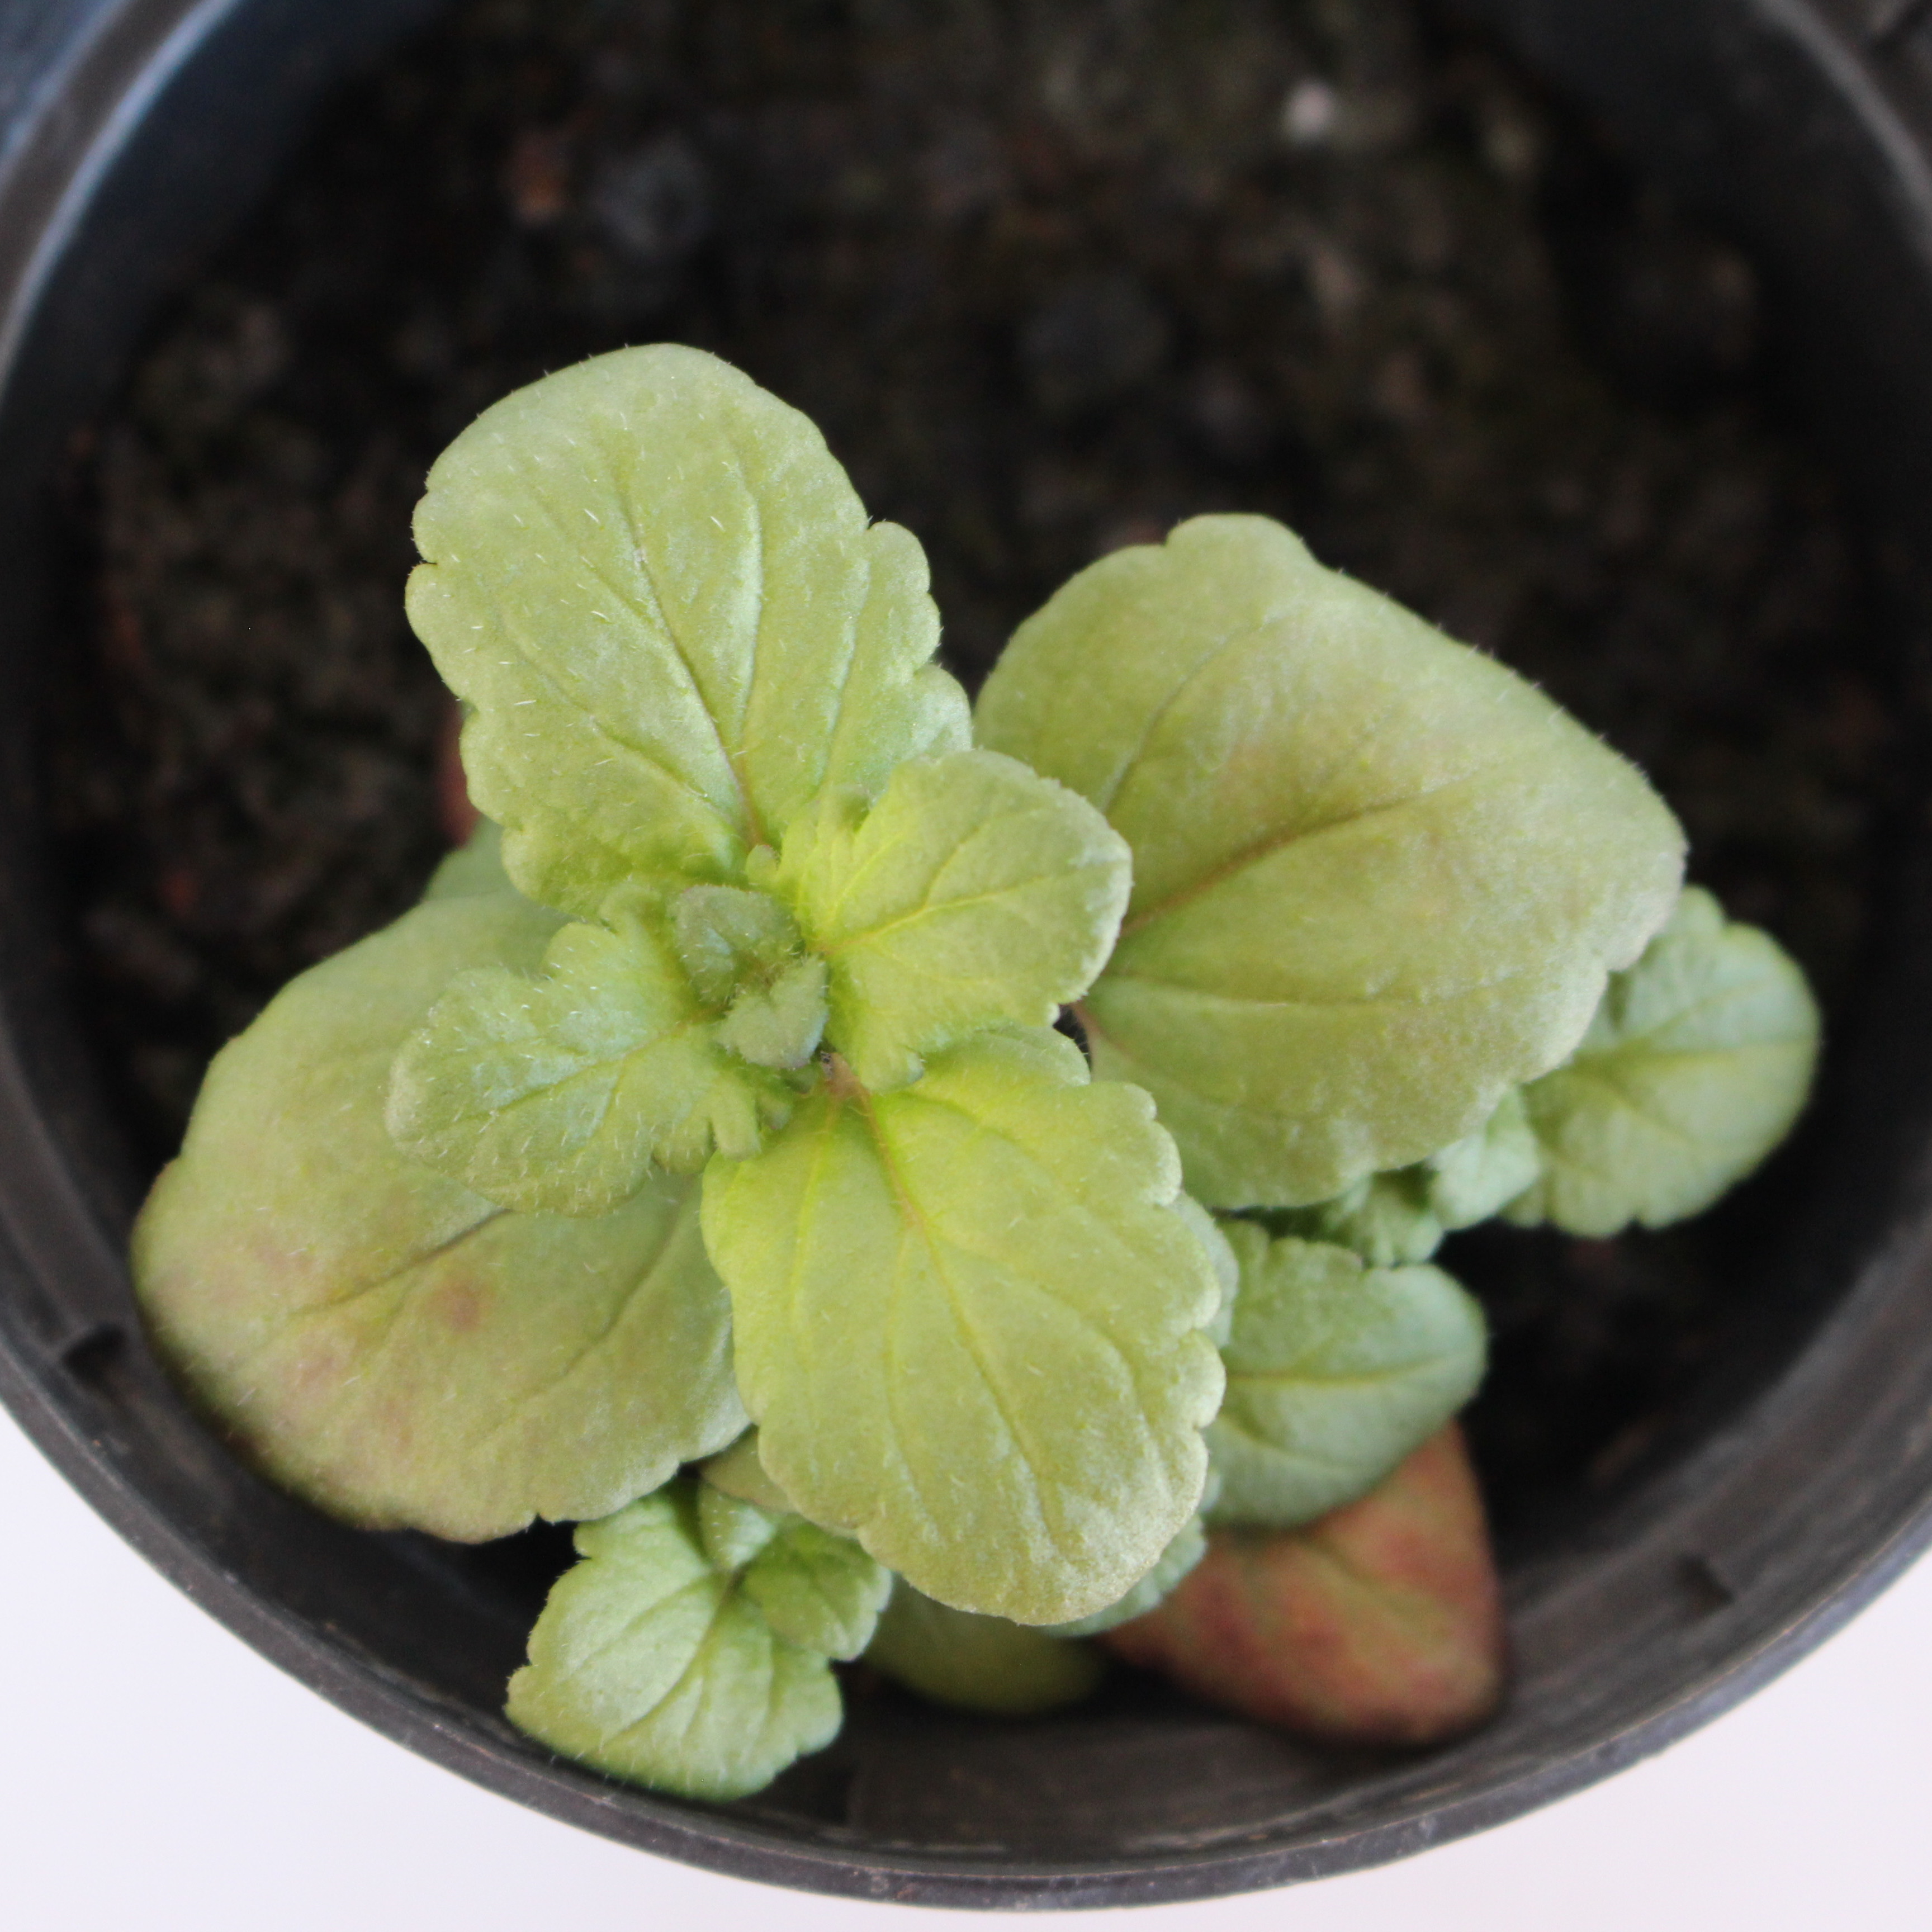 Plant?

Veronica persica
